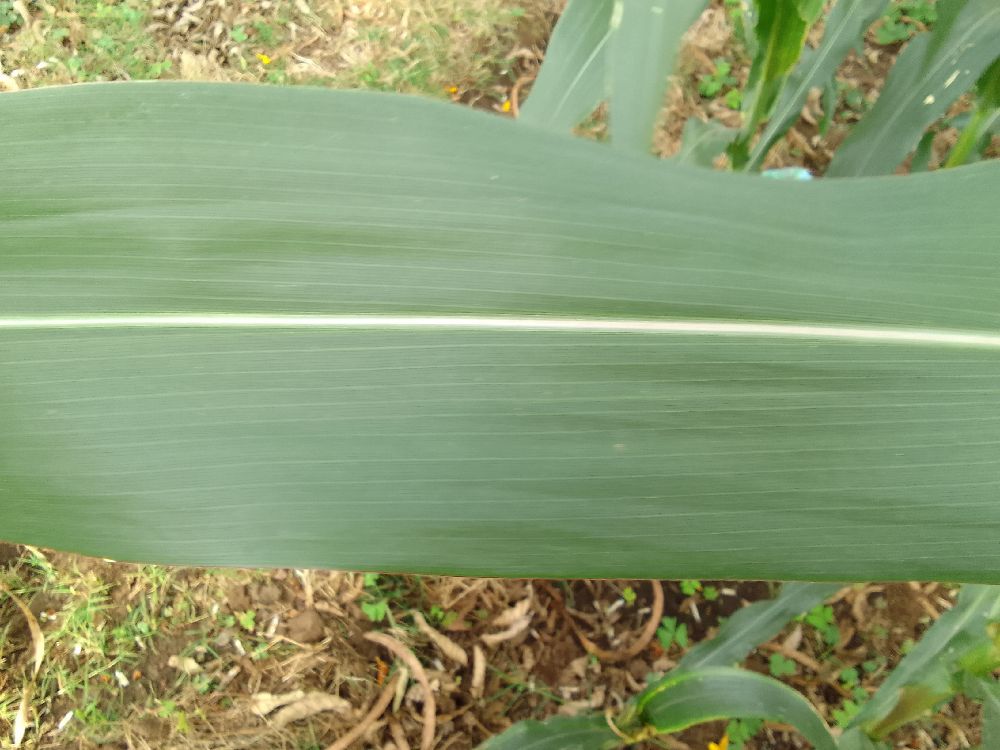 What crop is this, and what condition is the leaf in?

maize, healthy
